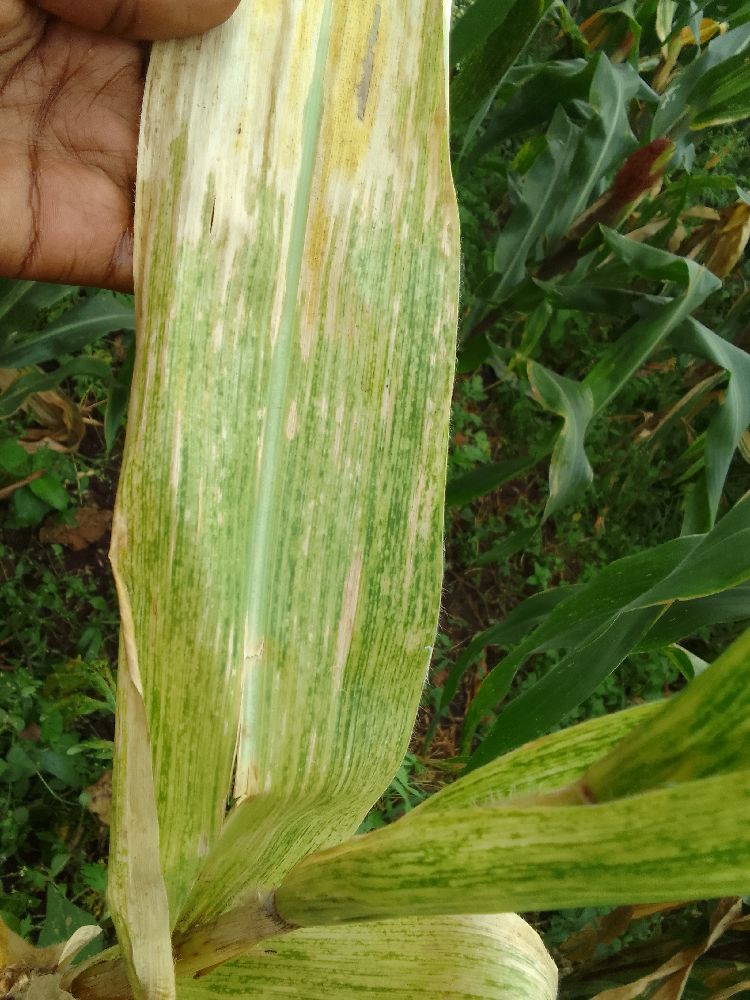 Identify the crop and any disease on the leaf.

maize, maize lethal necrosis
